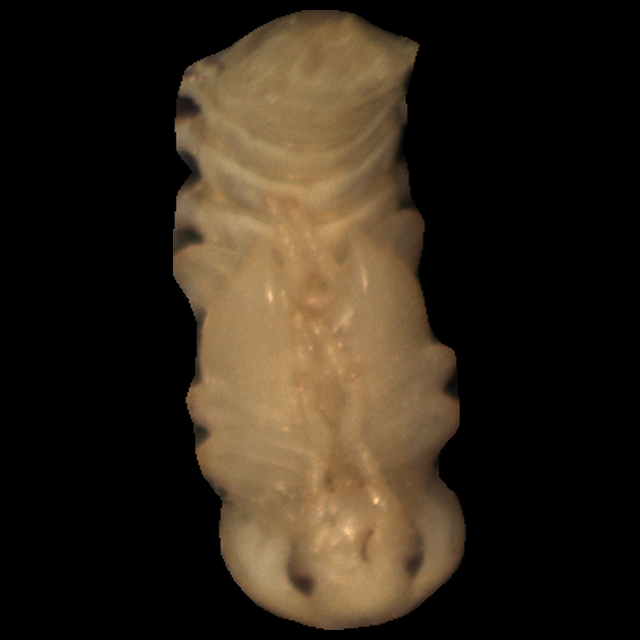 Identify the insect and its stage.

mealworm pupa
